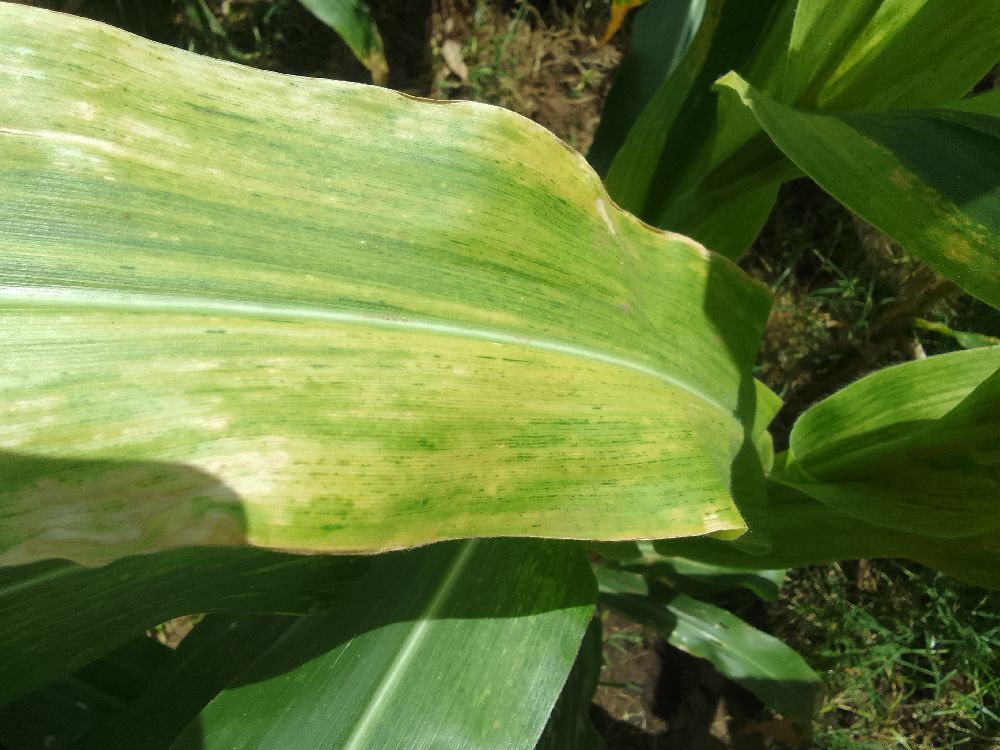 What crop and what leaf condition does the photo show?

maize, maize lethal necrosis
